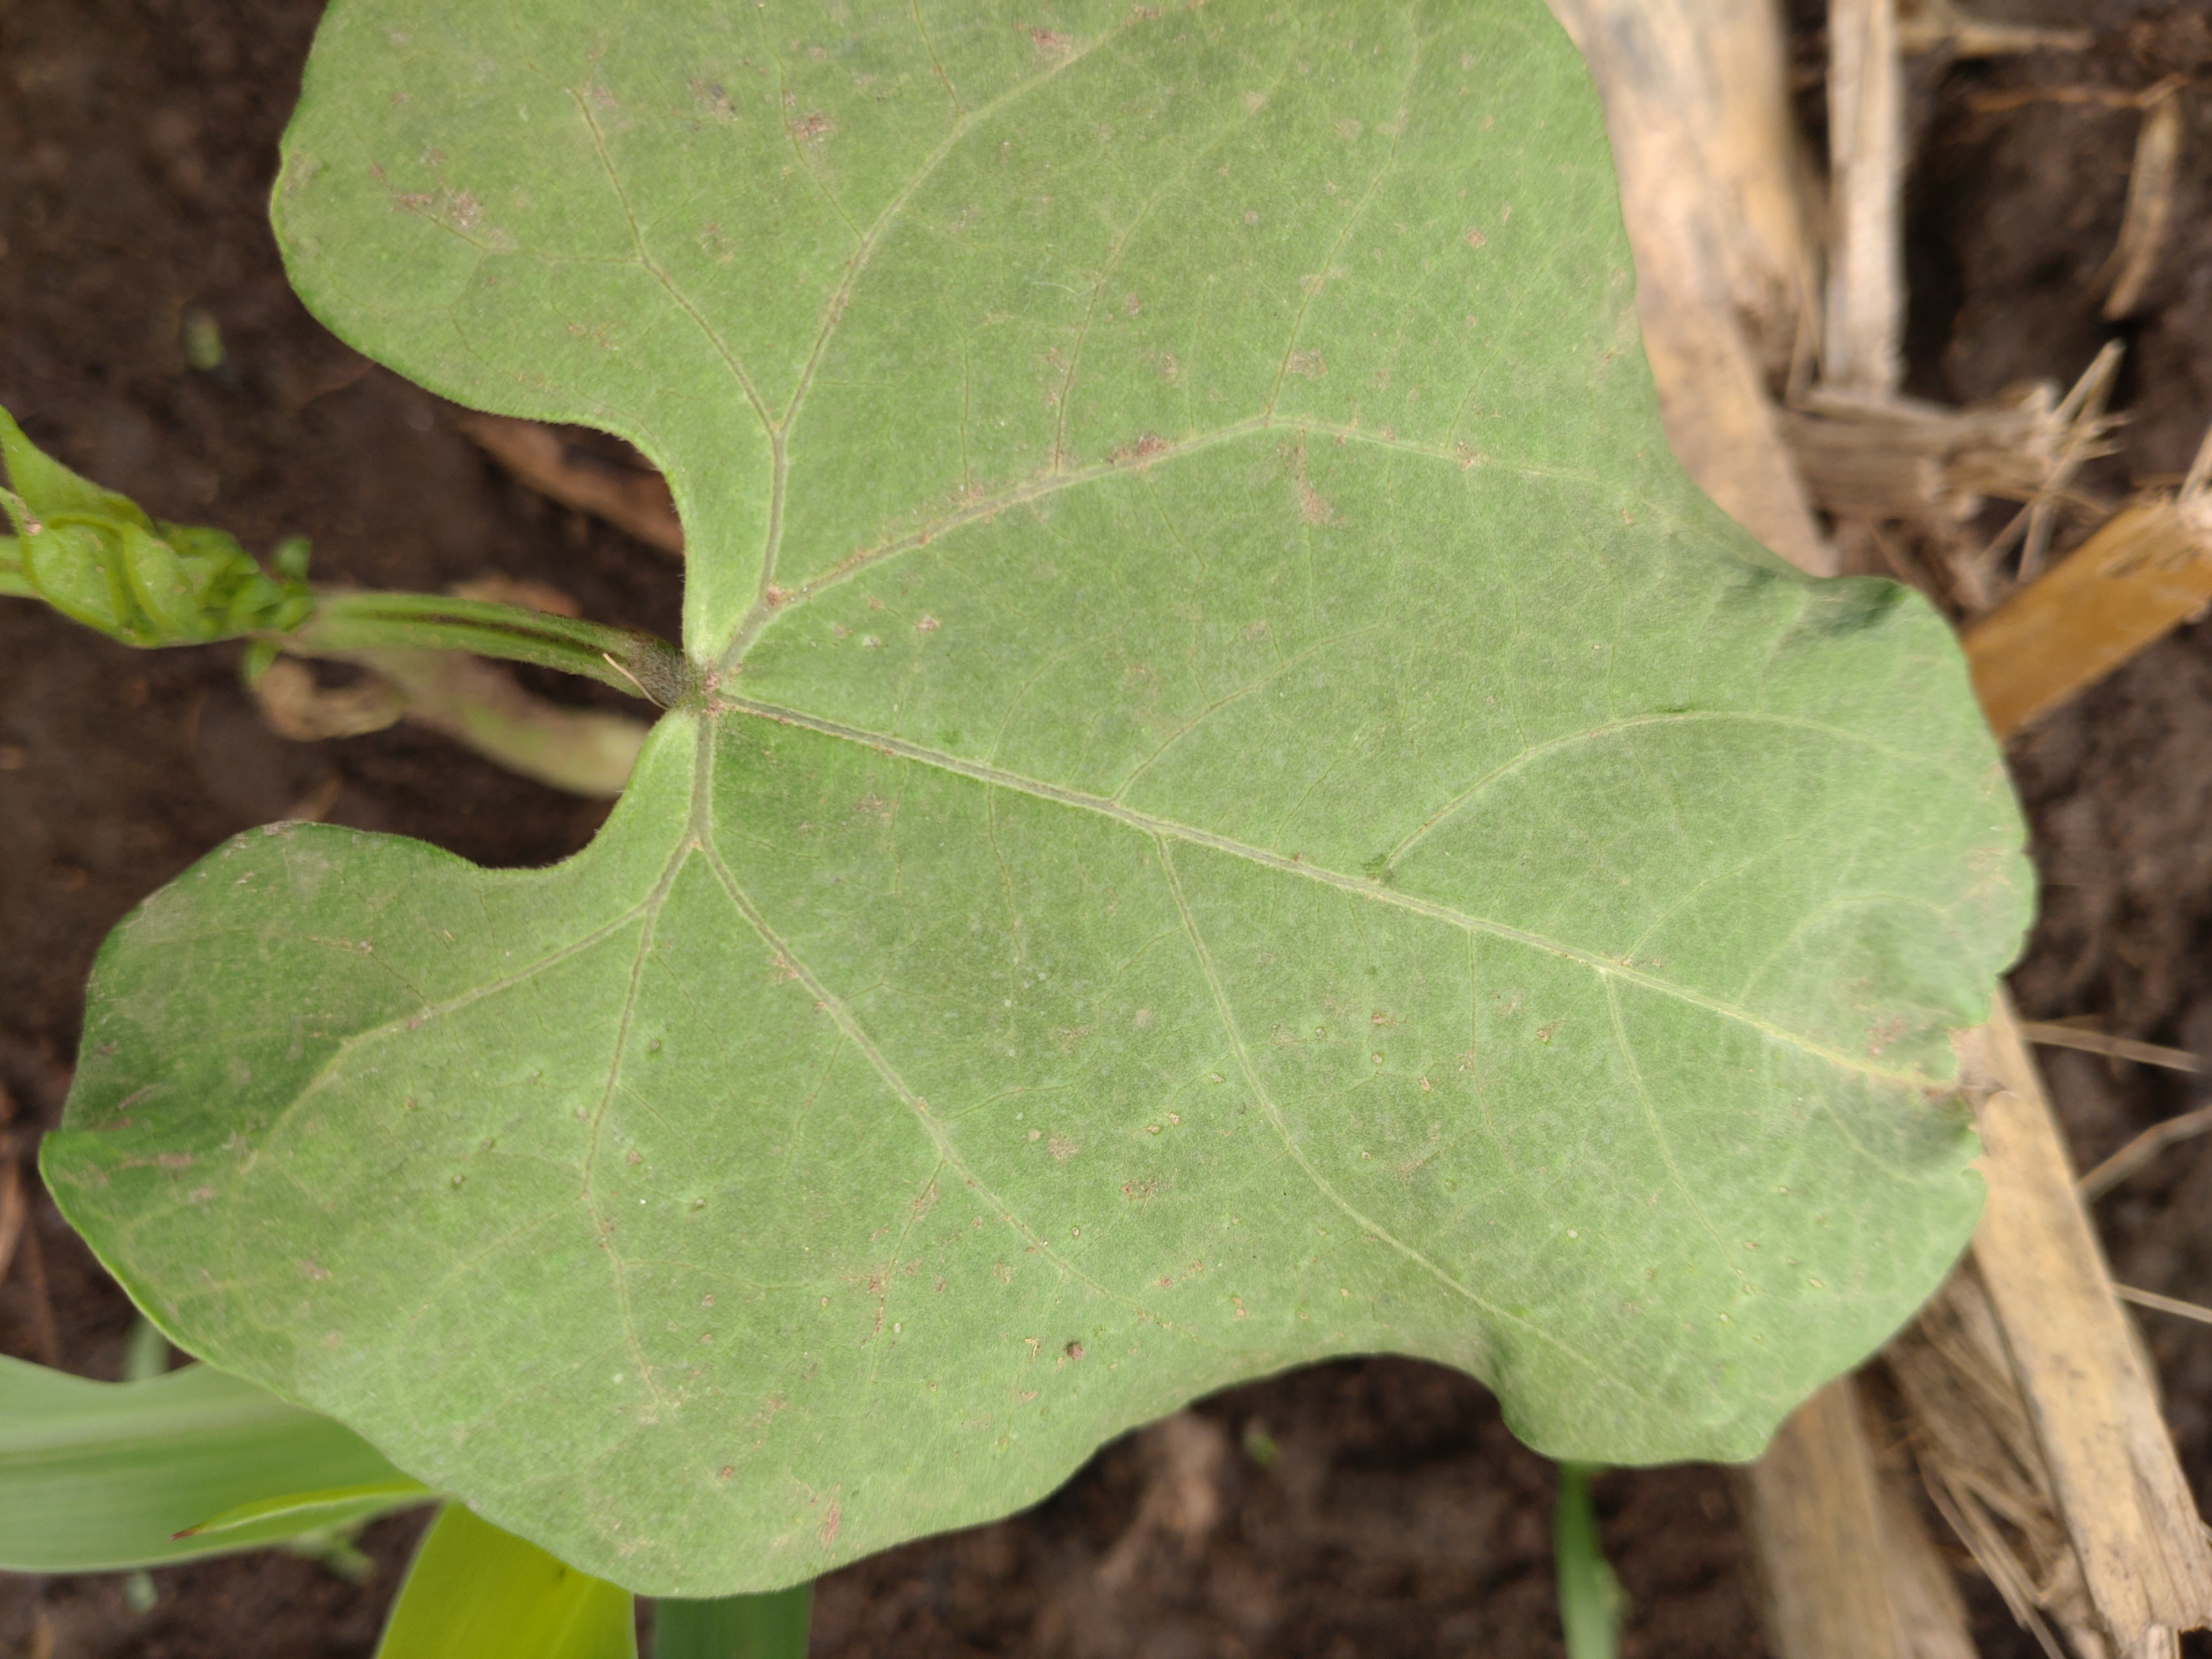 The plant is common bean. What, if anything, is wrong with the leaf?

healthy
